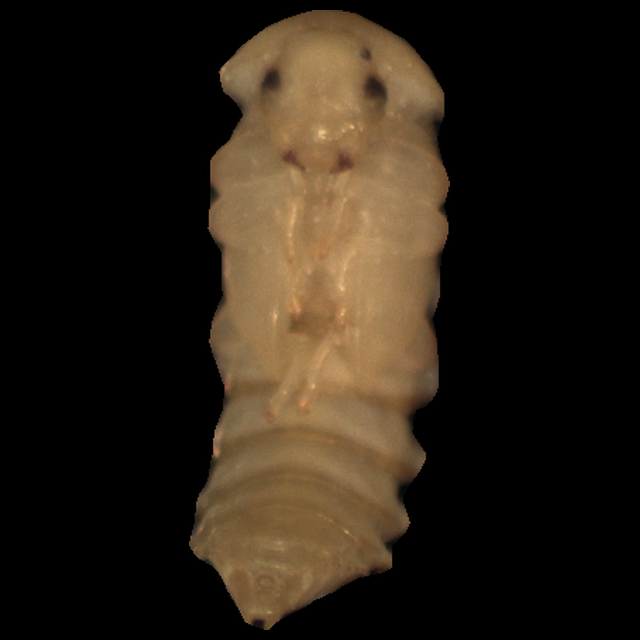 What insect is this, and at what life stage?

mealworm pupa
